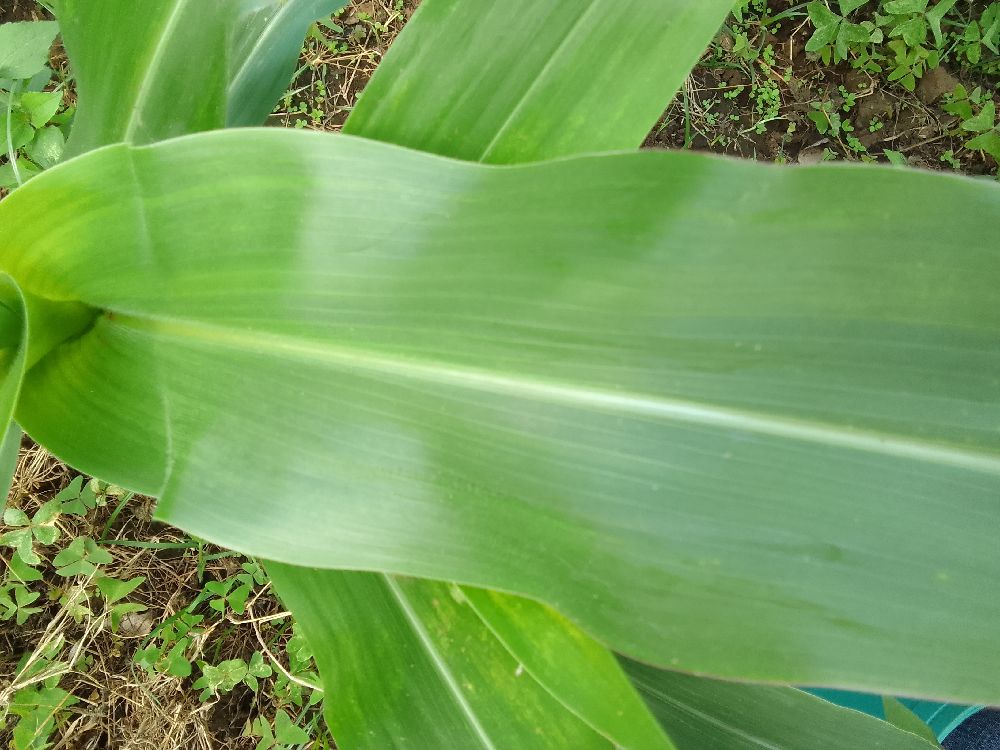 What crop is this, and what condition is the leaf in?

maize, healthy
